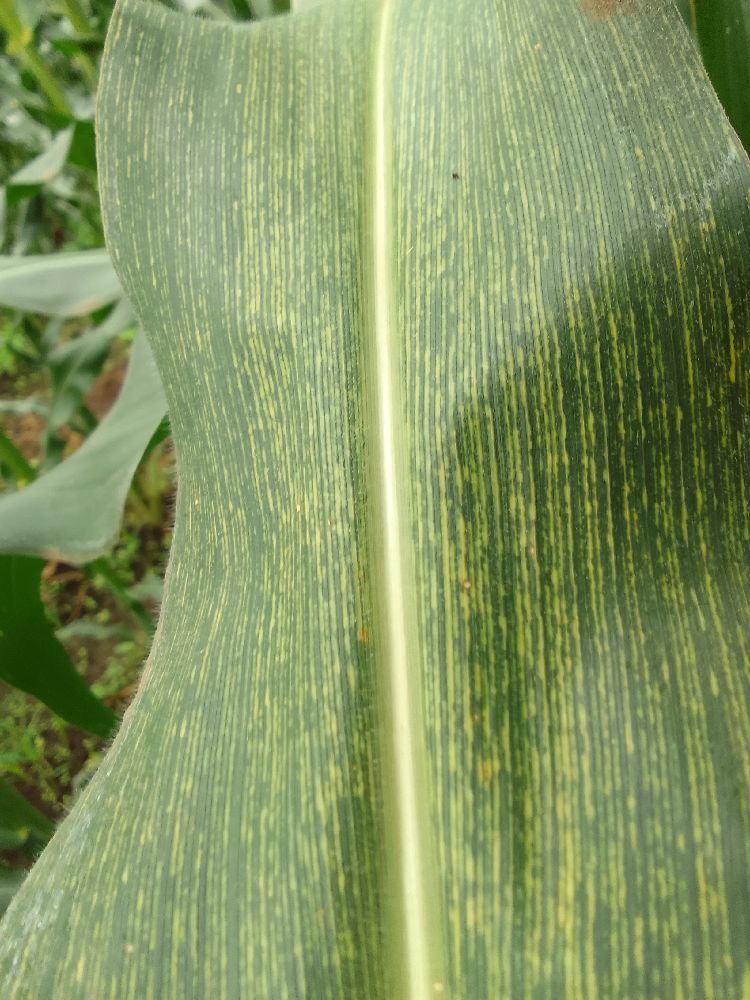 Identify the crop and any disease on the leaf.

maize, maize streak virus
